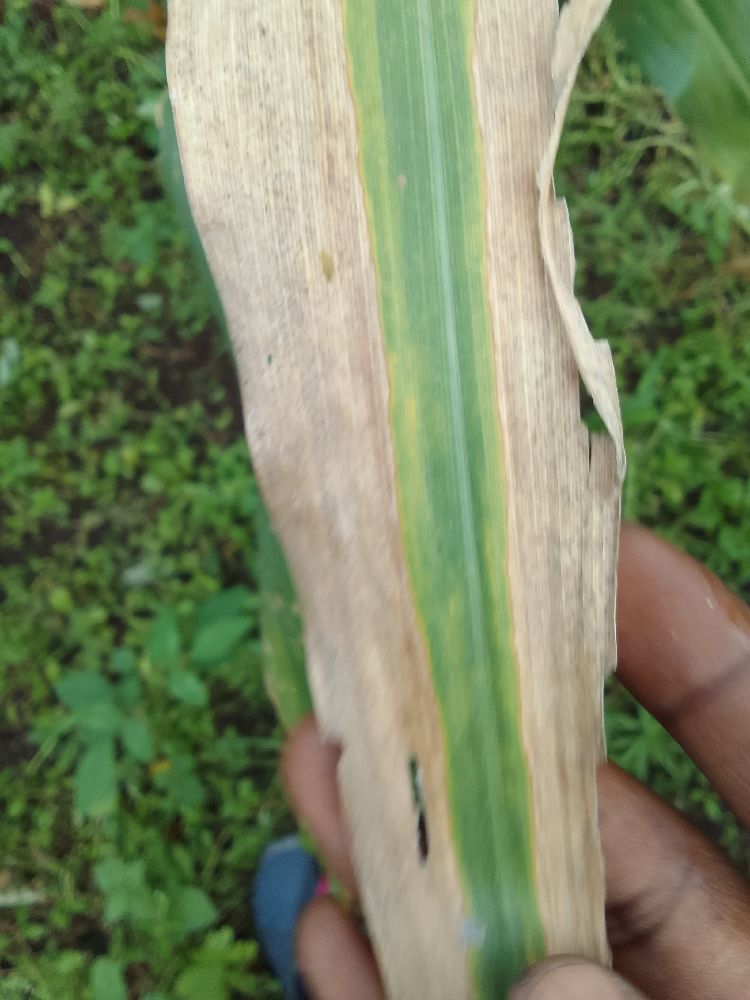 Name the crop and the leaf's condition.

maize, maize lethal necrosis
